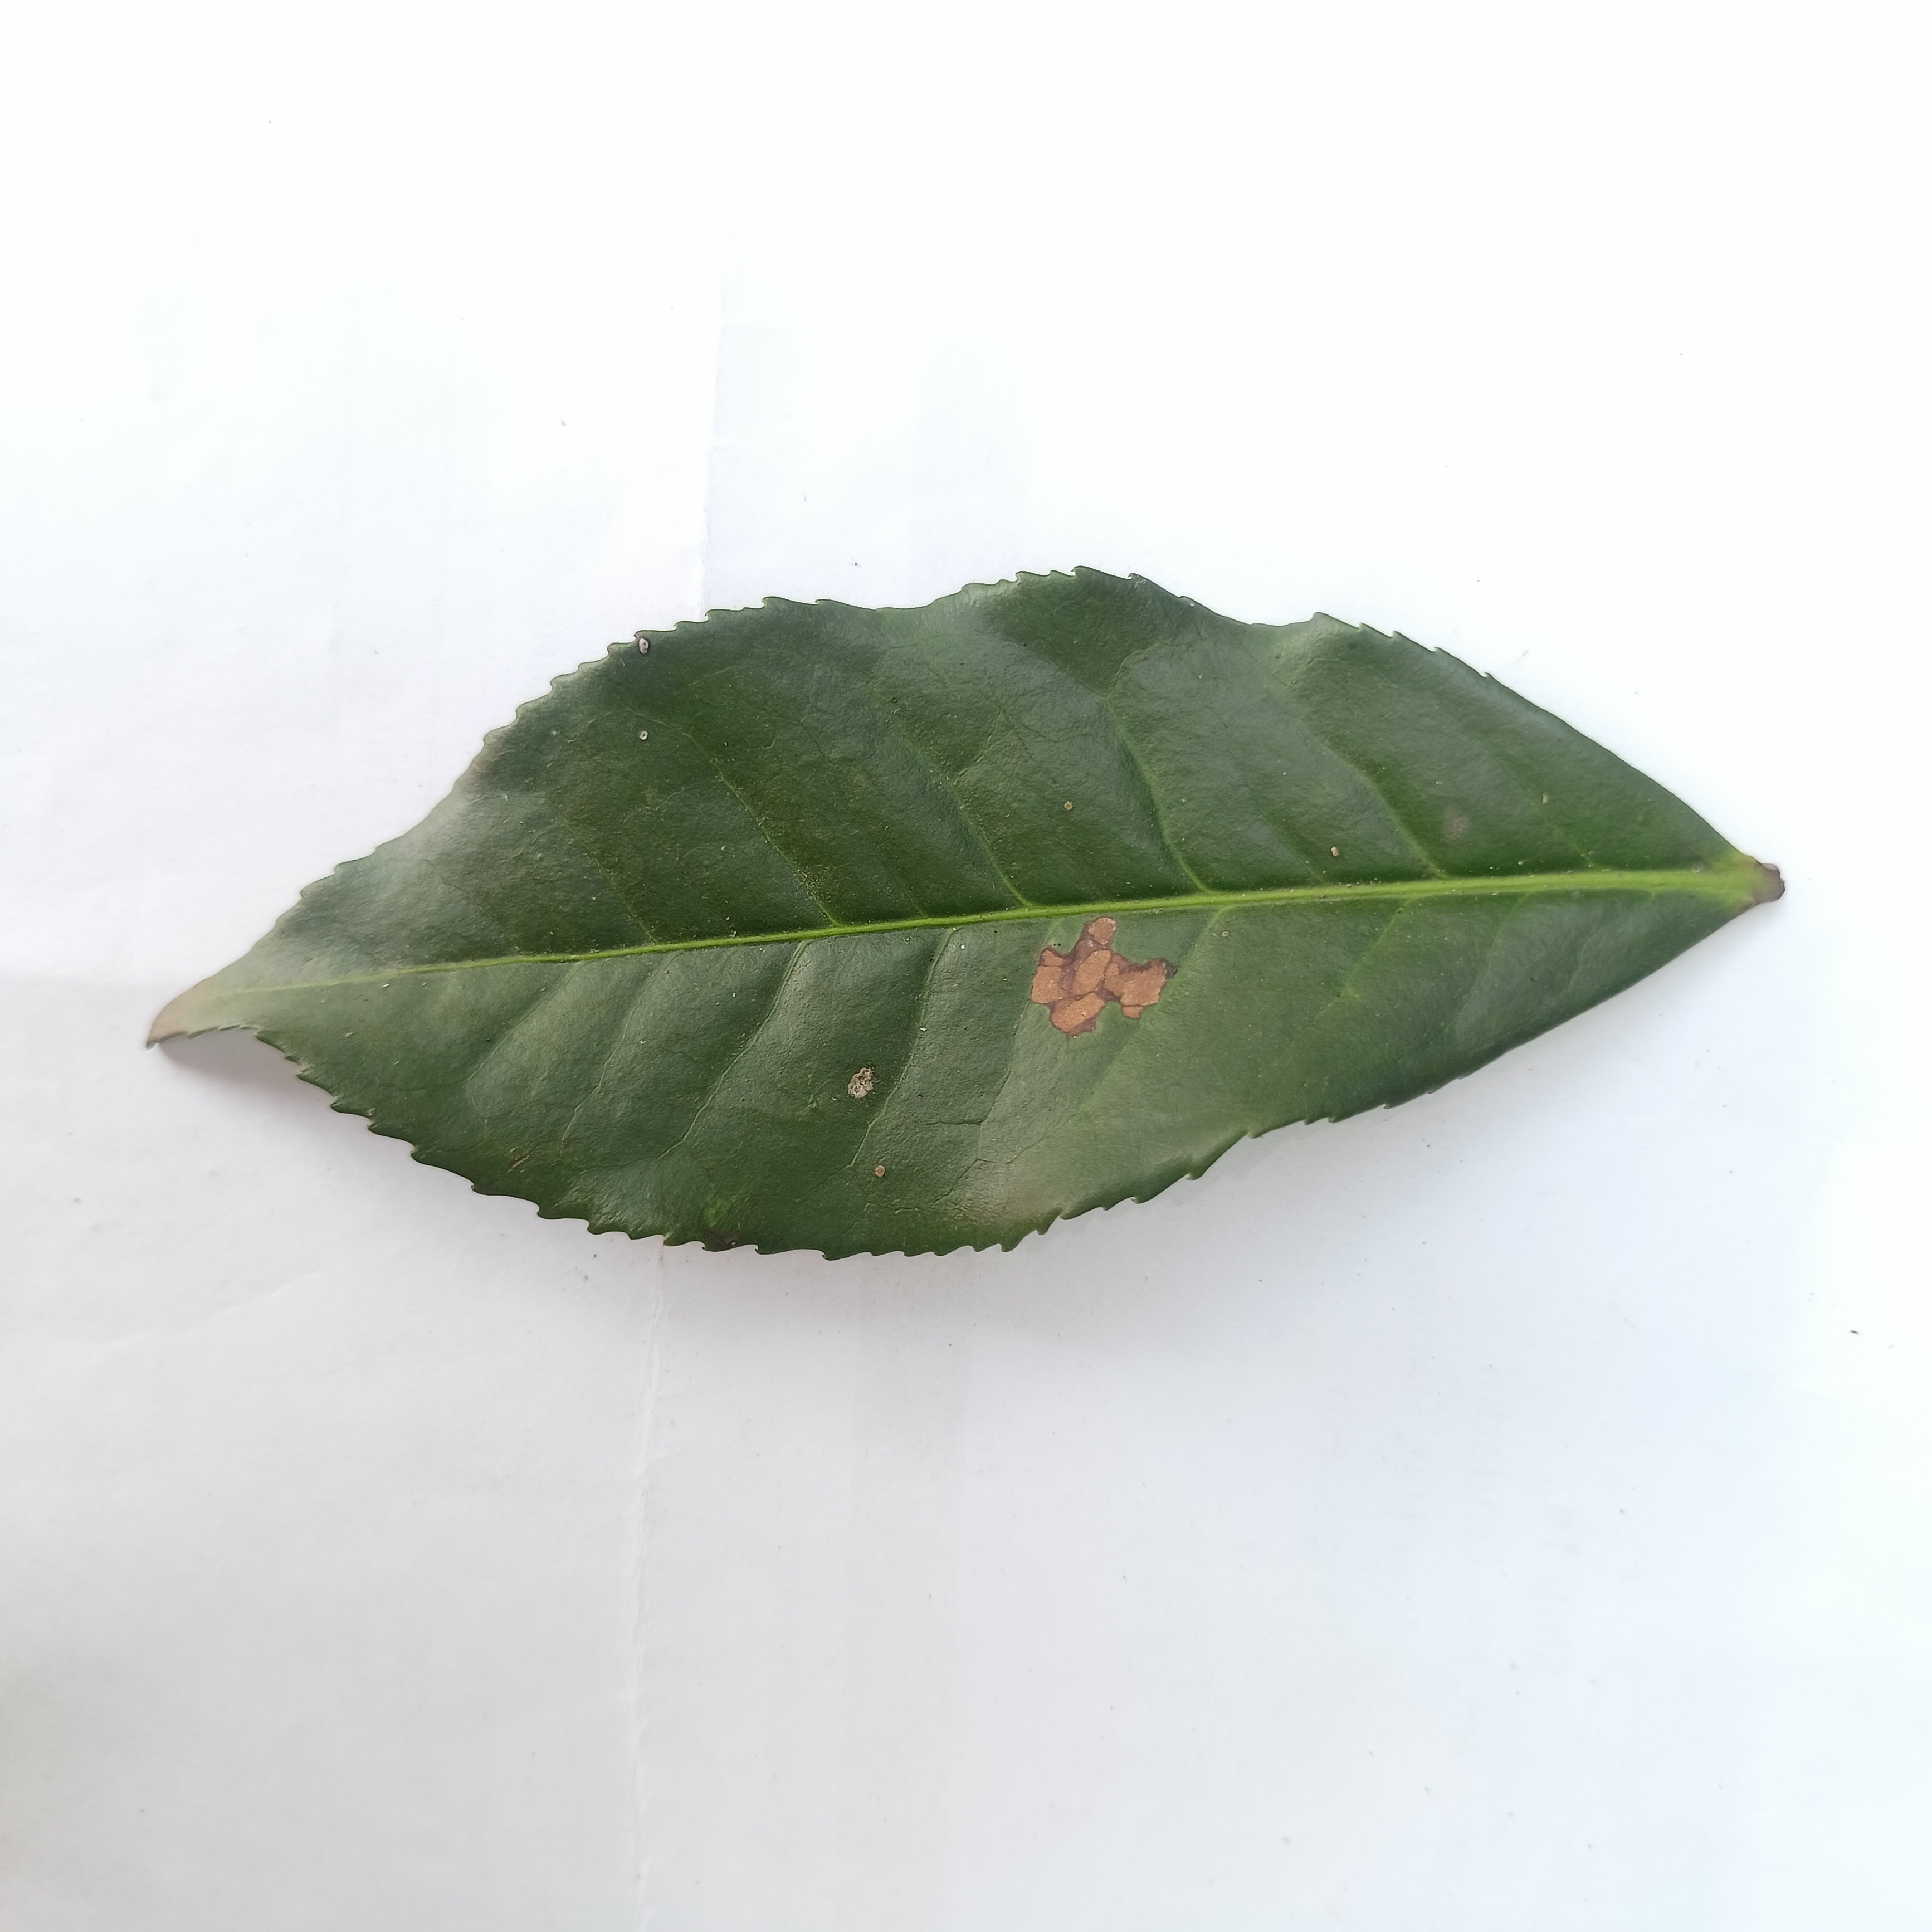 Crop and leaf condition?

tea, brown blight
